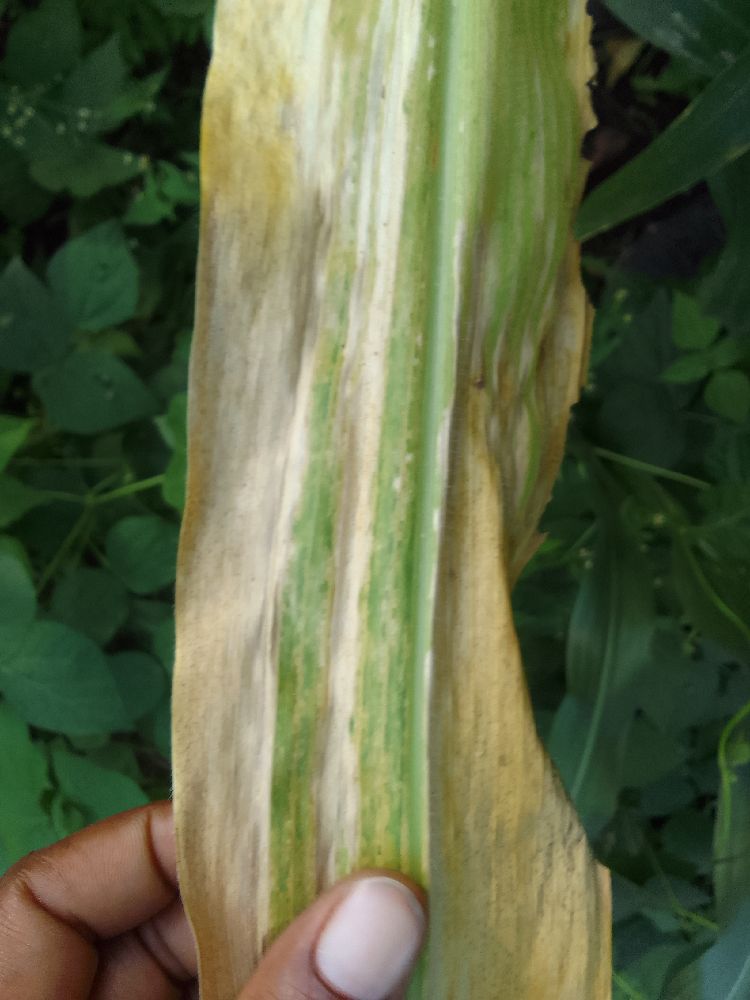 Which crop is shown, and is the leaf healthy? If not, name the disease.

maize, maize lethal necrosis
